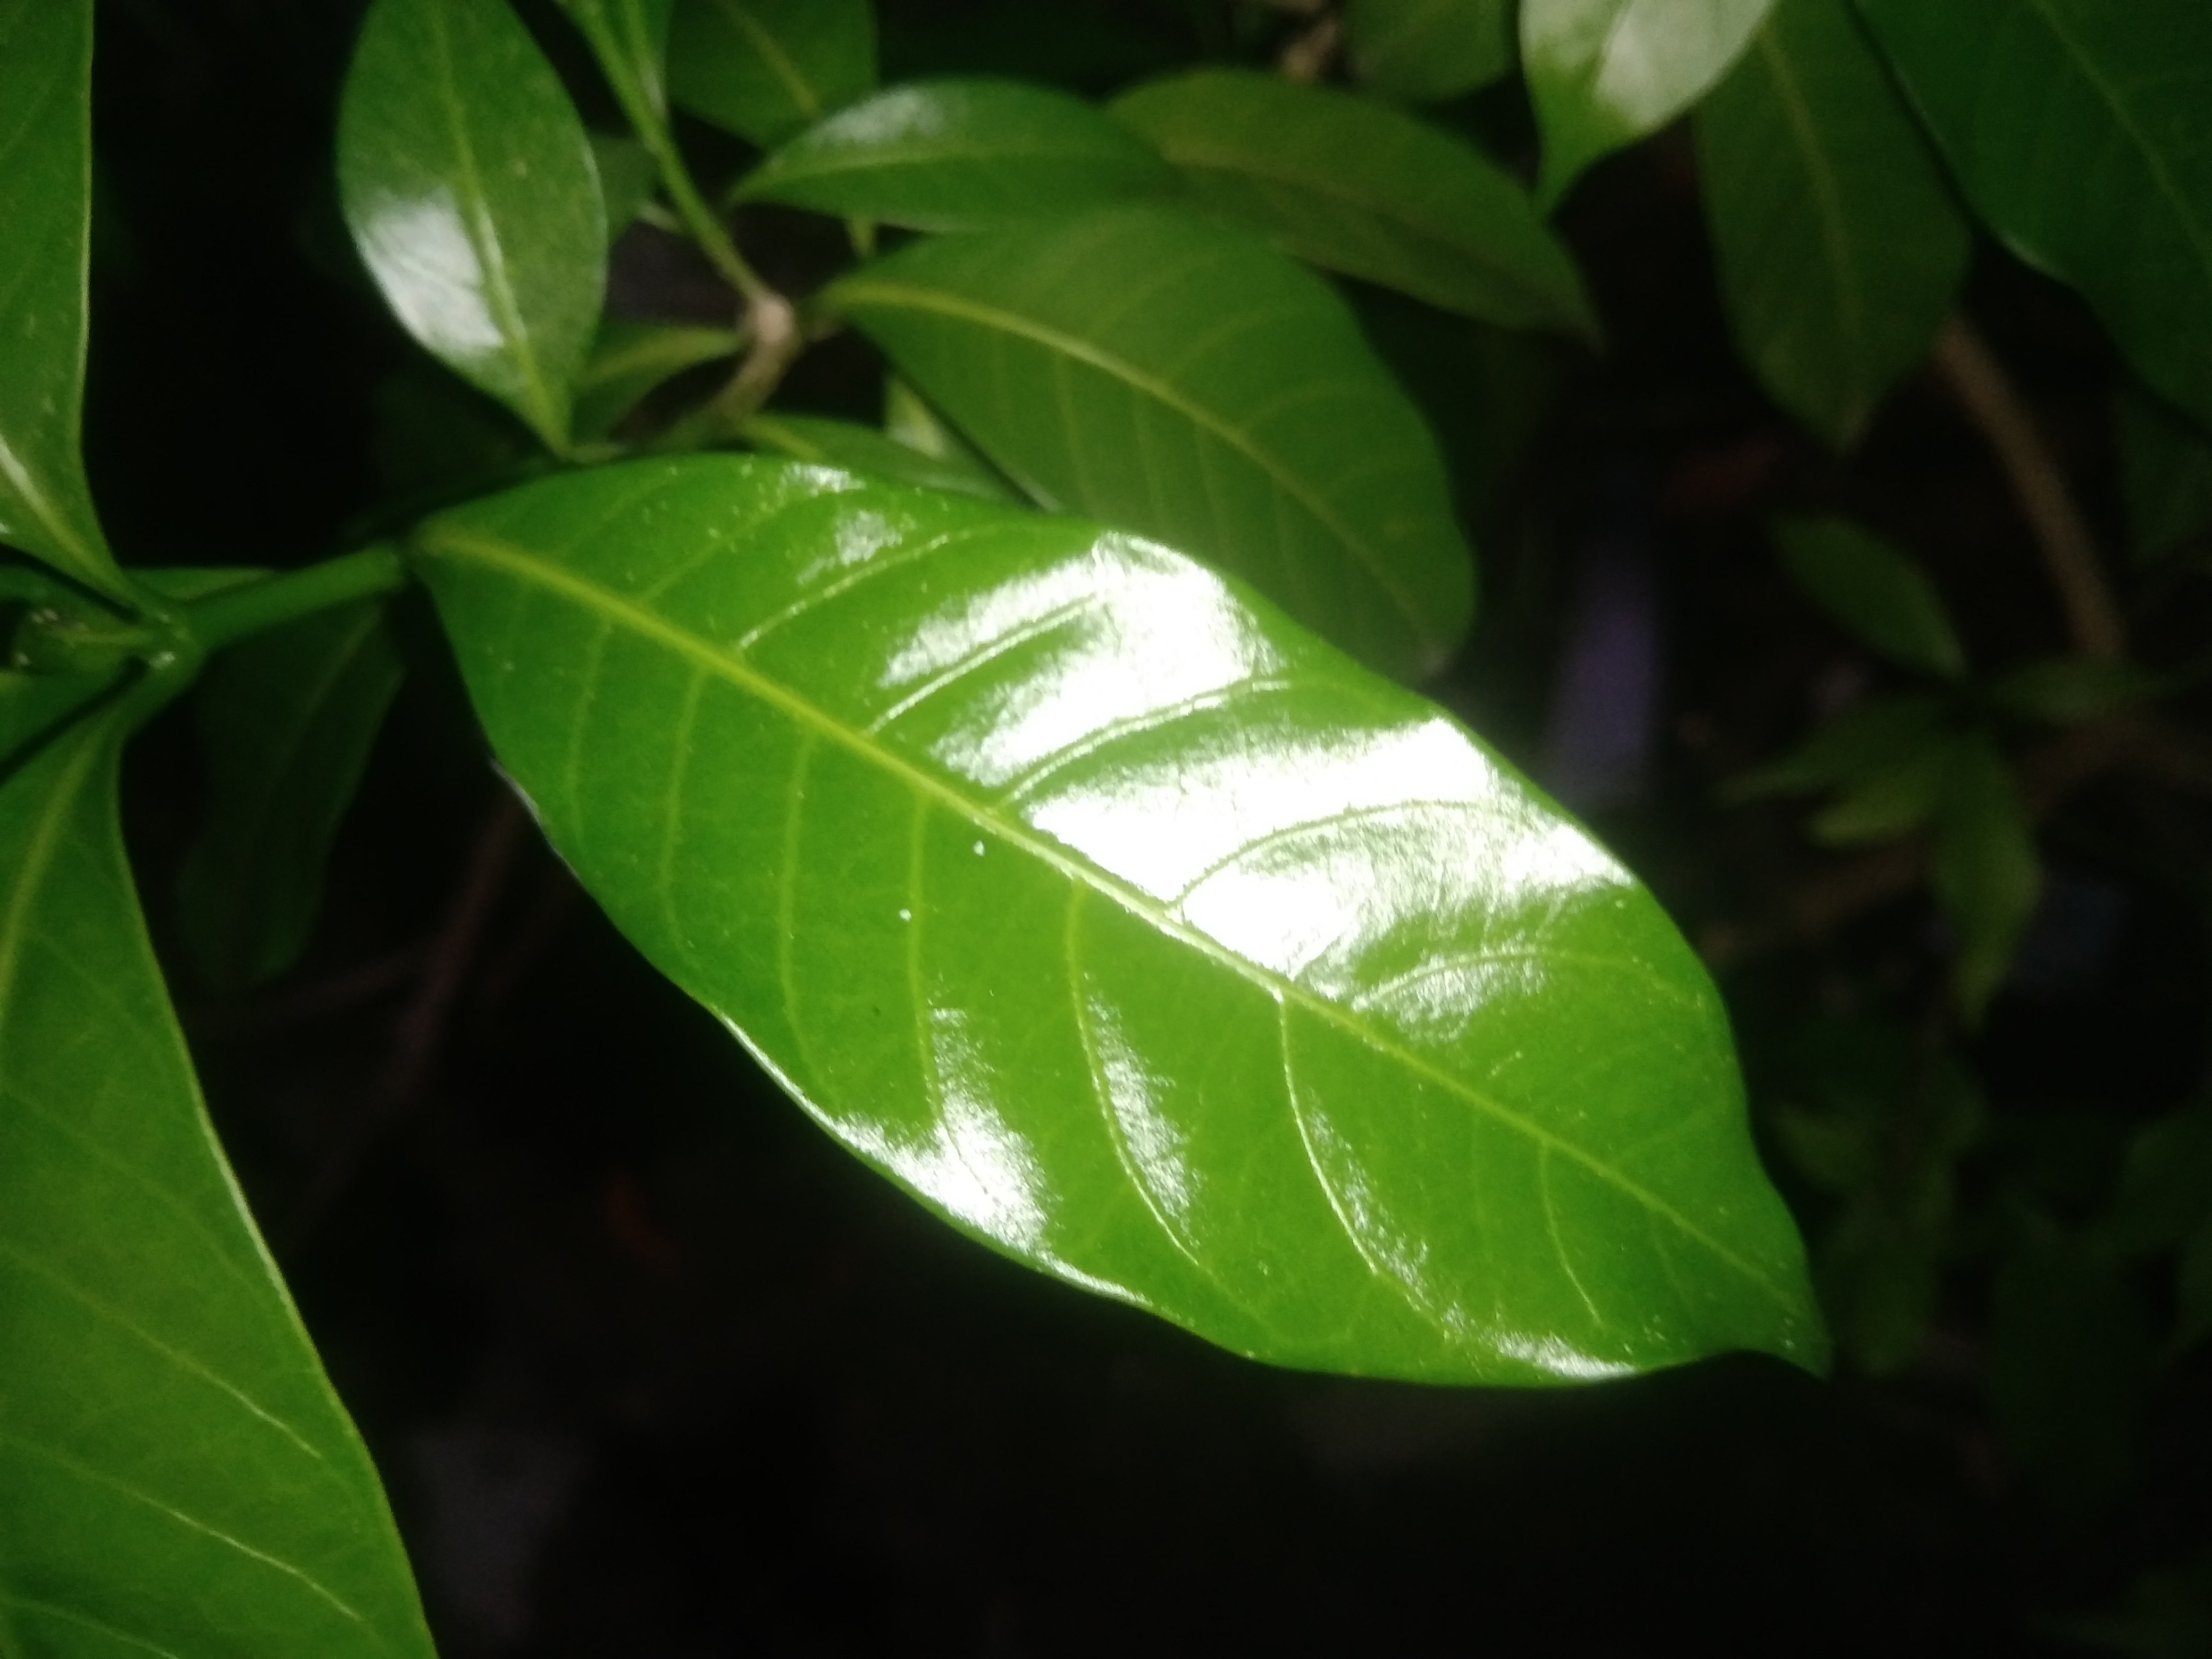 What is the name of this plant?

togor
